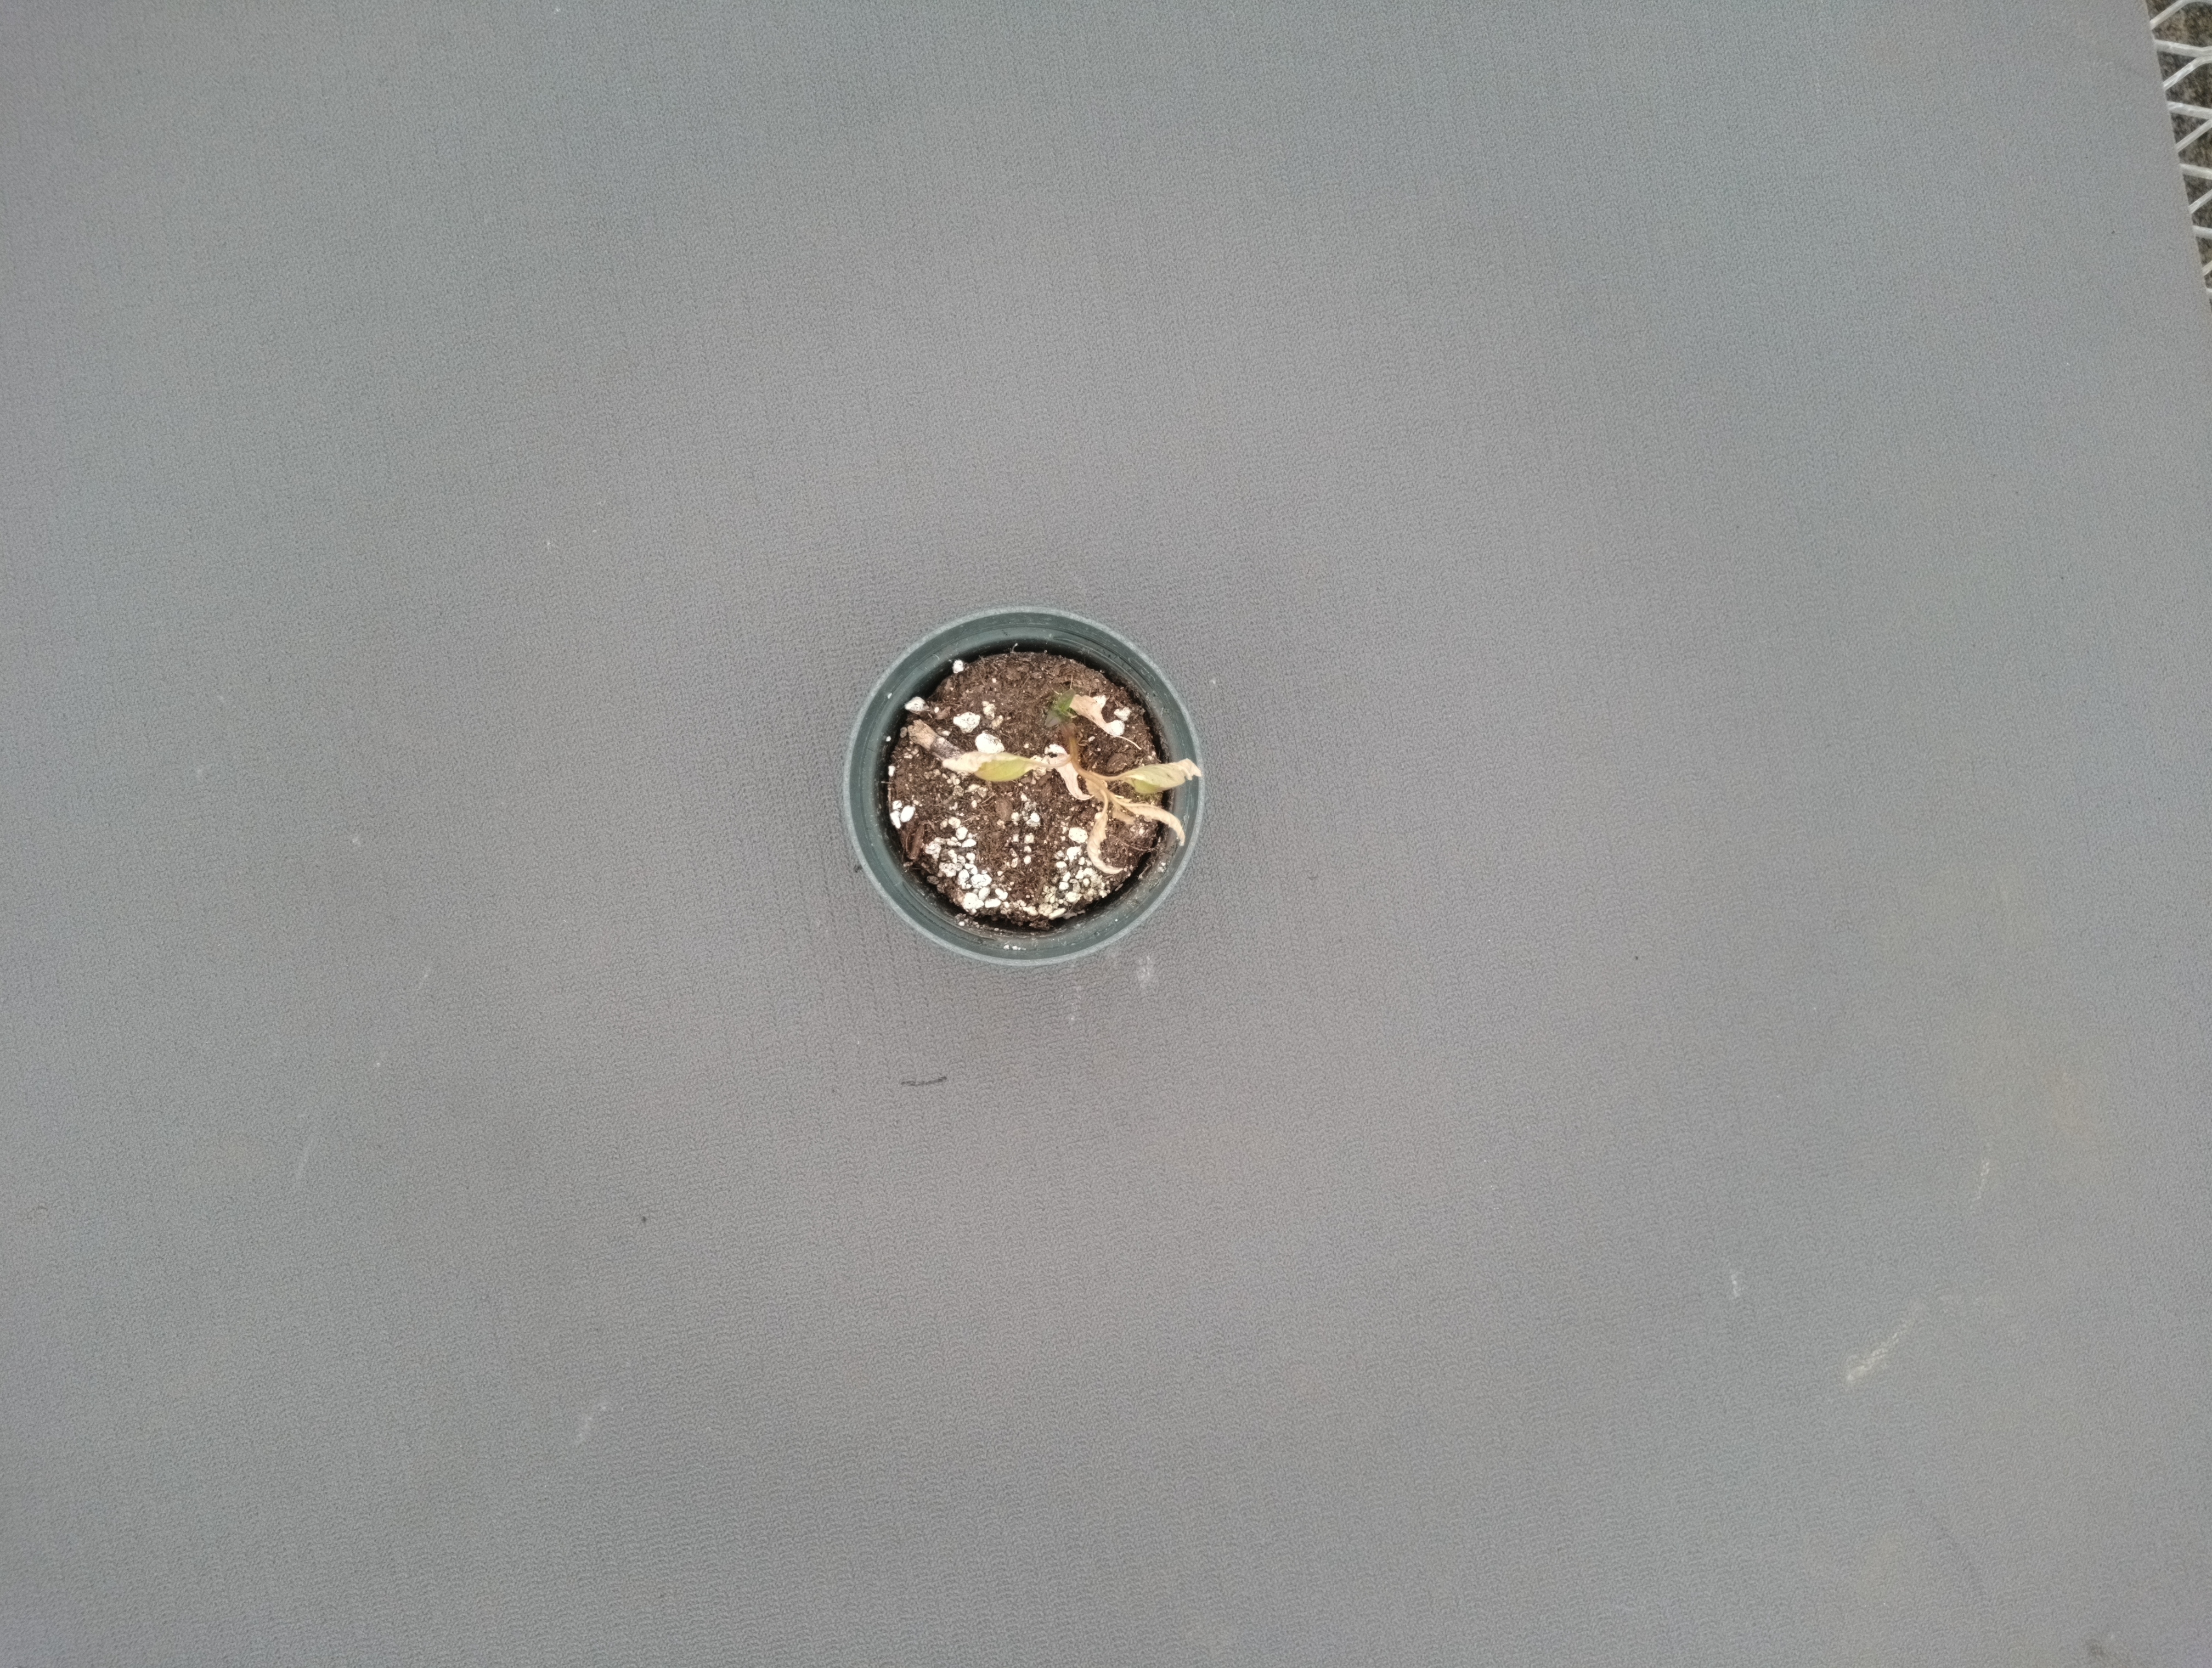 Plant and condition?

waterhemp, necrosis only
